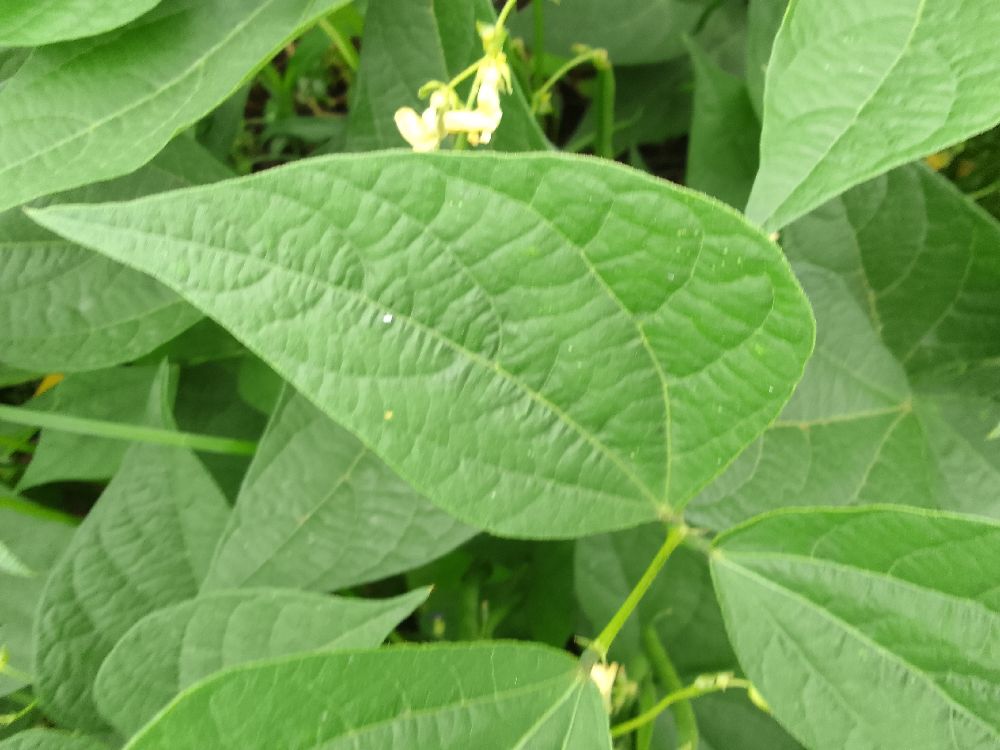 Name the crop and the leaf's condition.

common bean, healthy
